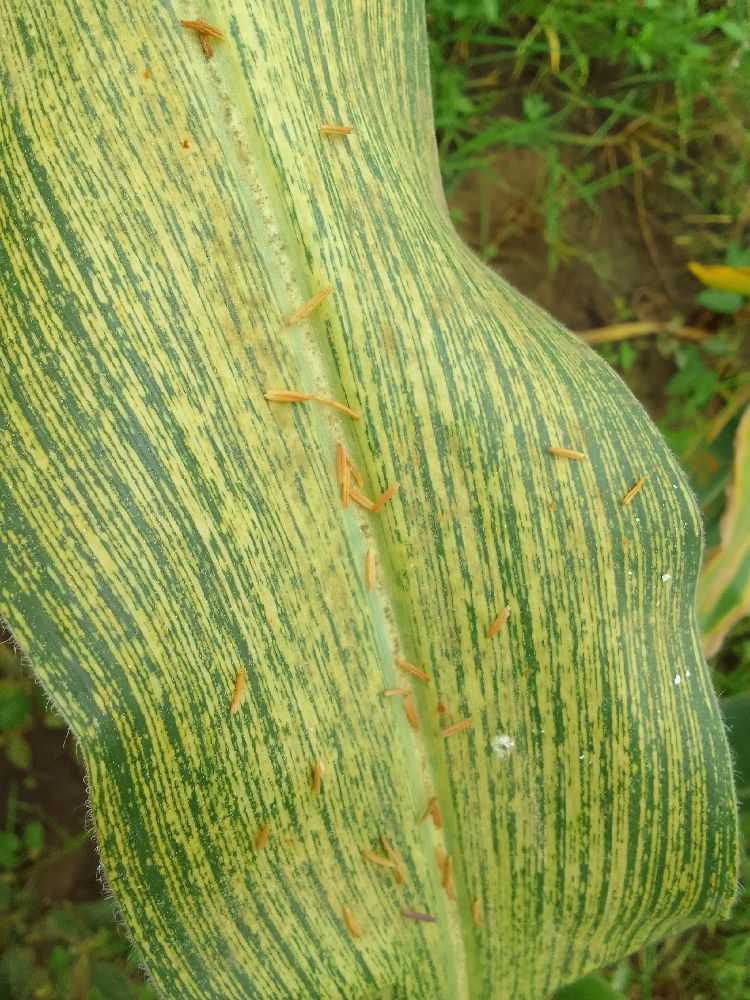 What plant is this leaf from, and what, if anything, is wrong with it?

maize, maize streak virus
